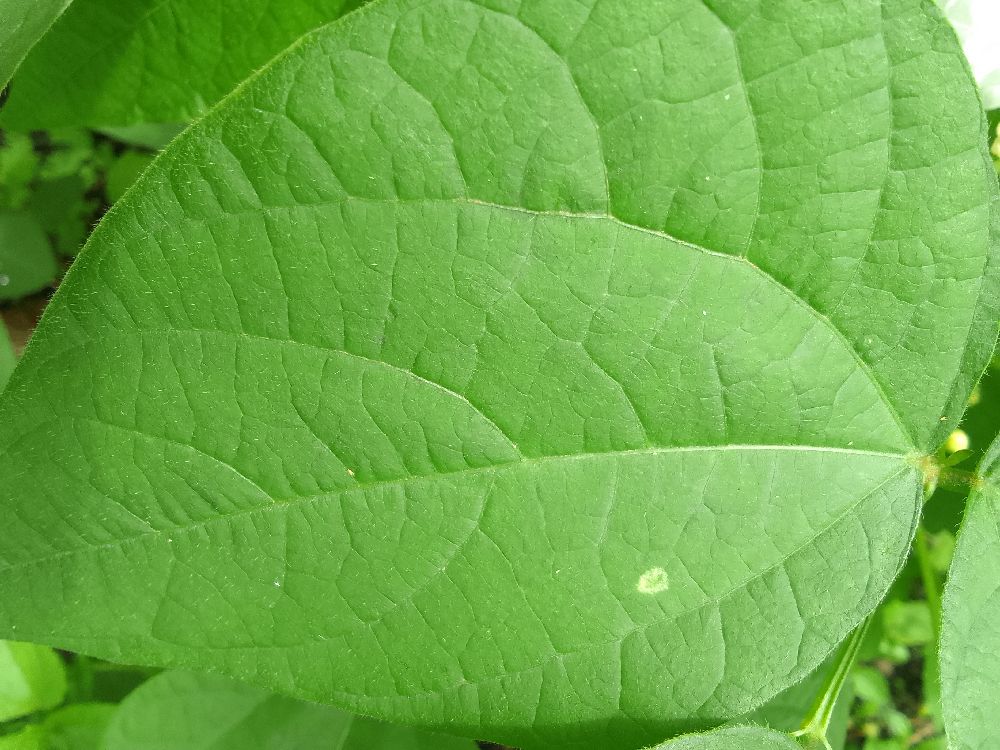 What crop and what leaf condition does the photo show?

common bean, healthy
